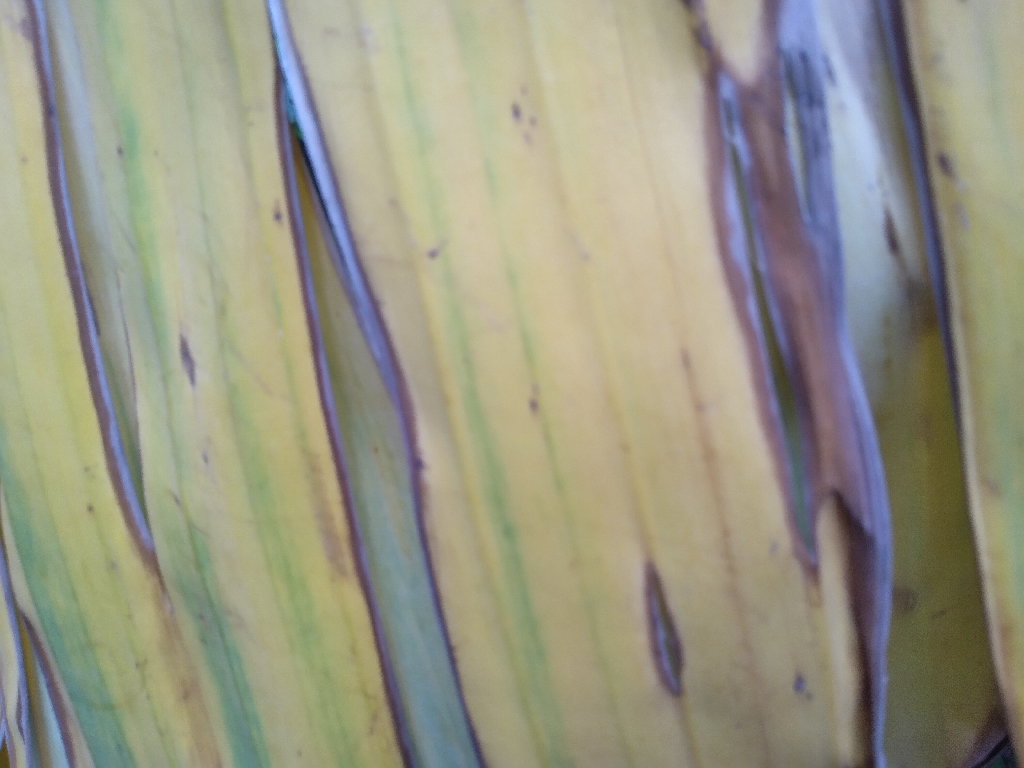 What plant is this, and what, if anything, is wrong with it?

banana, fusarium wilt race 1
